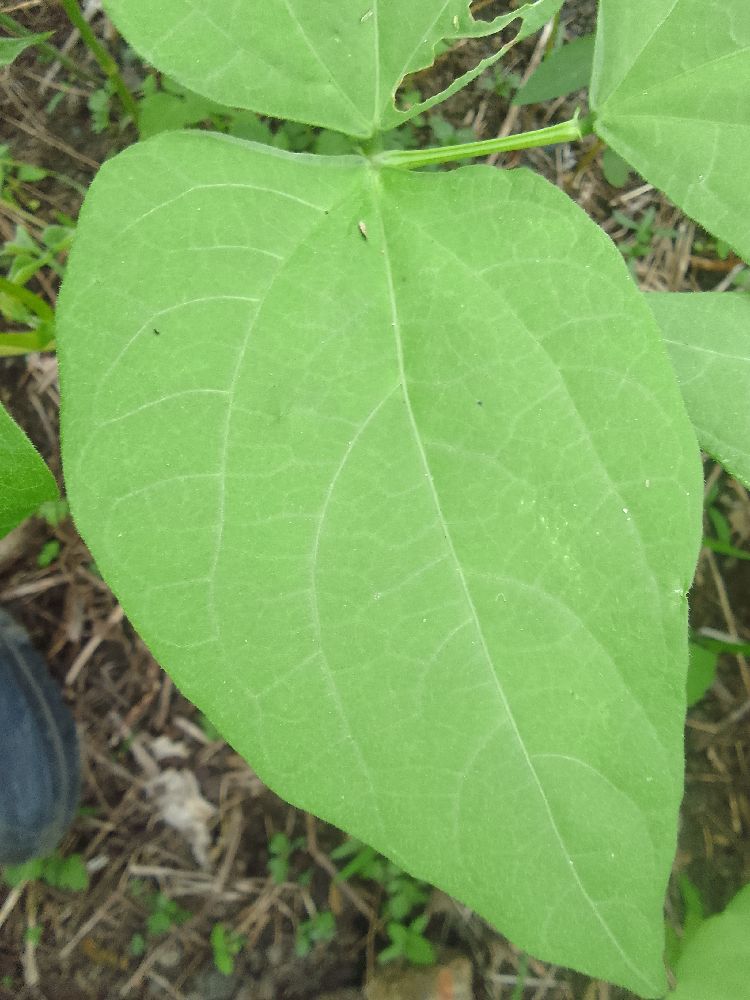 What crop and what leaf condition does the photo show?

common bean, healthy
